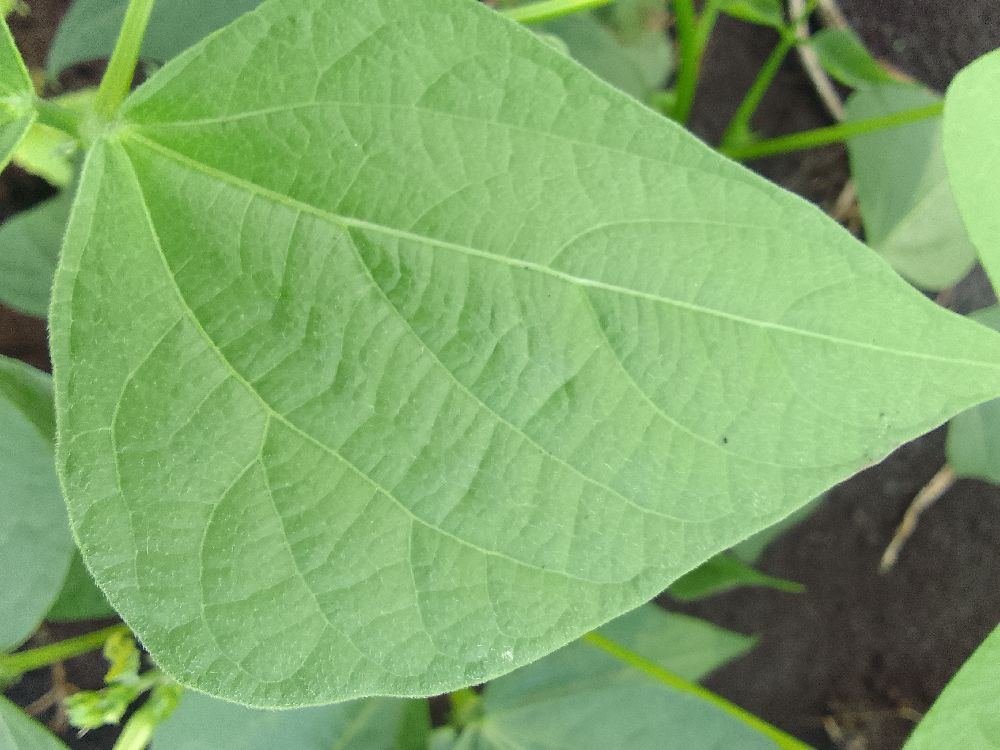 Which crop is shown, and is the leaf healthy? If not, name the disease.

common bean, healthy
